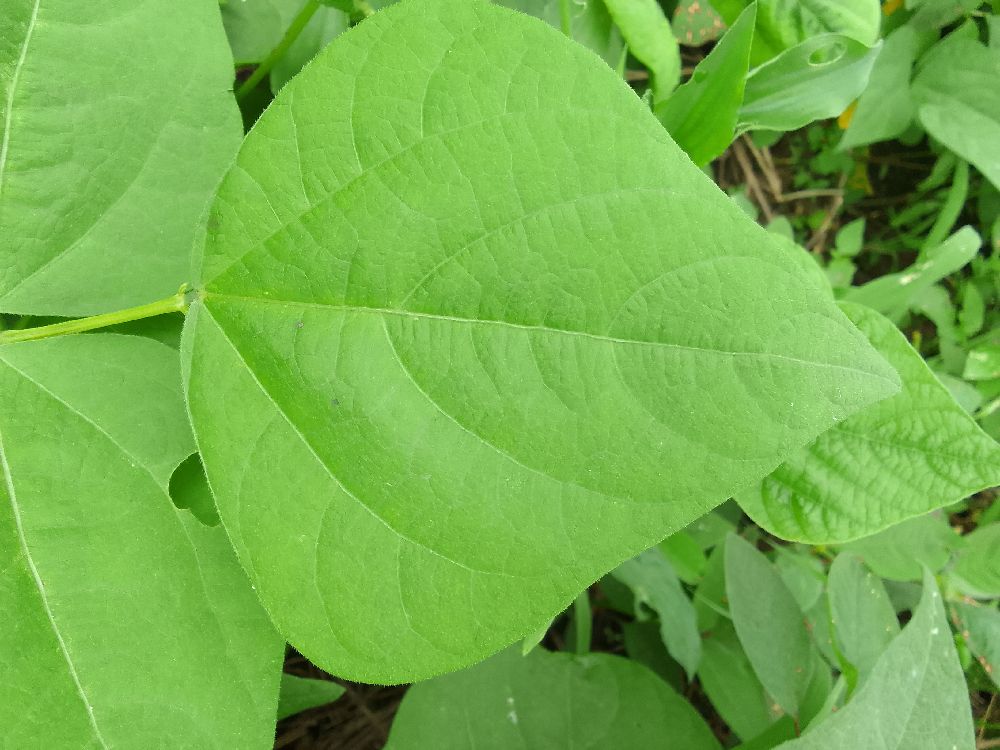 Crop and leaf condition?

common bean, healthy
